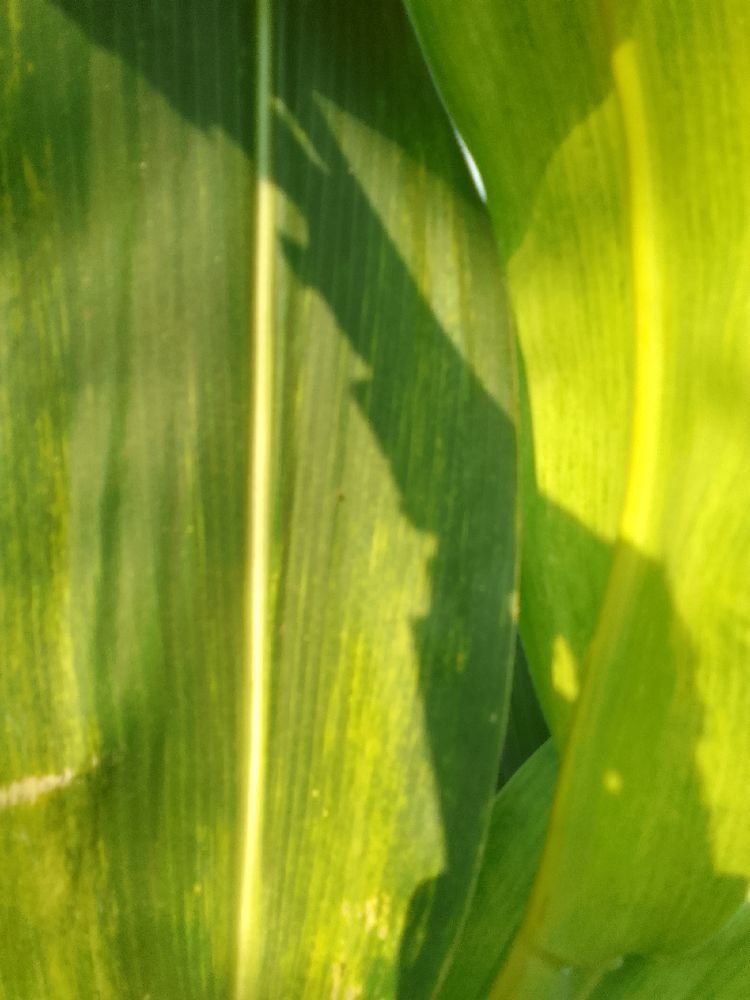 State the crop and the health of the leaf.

maize, maize lethal necrosis
